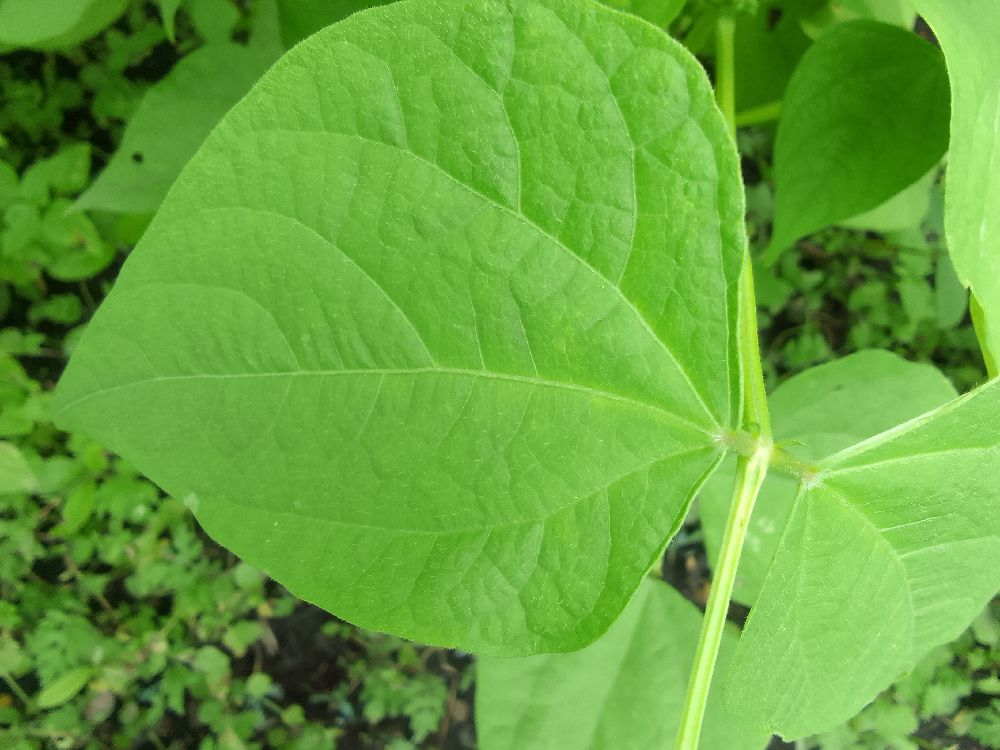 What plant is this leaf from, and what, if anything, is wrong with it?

common bean, healthy
